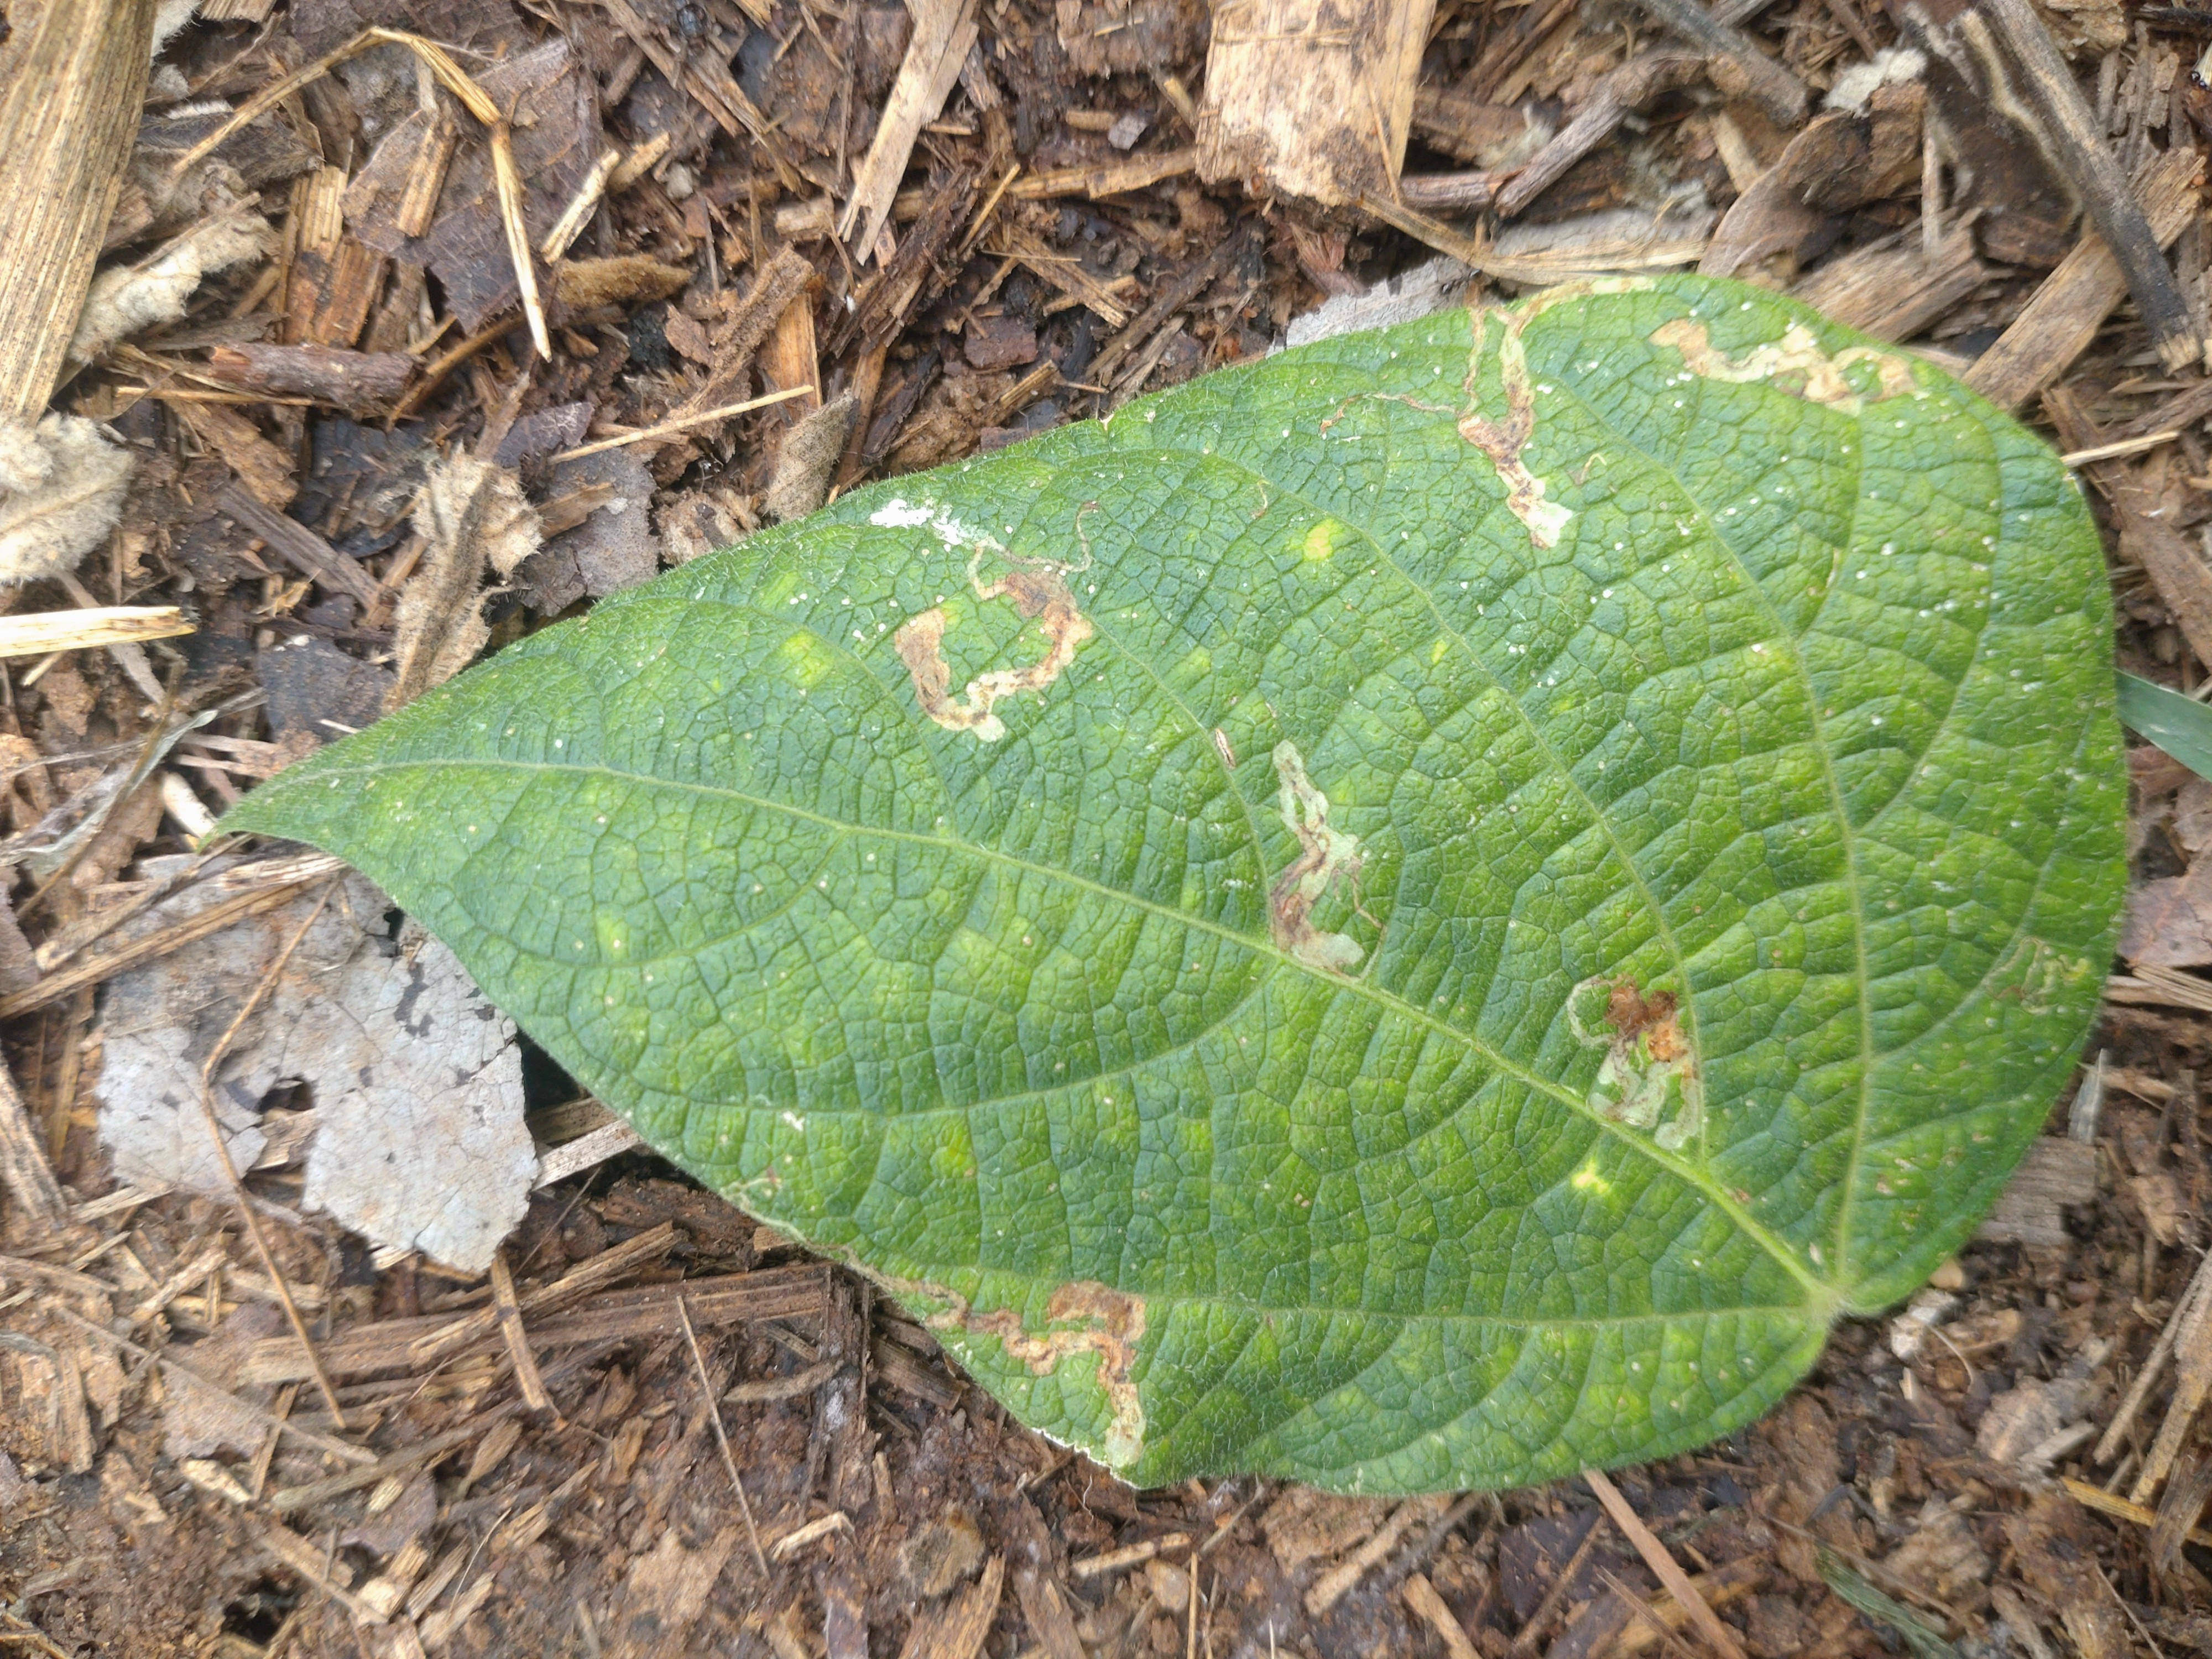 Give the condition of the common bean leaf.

anthracnose
